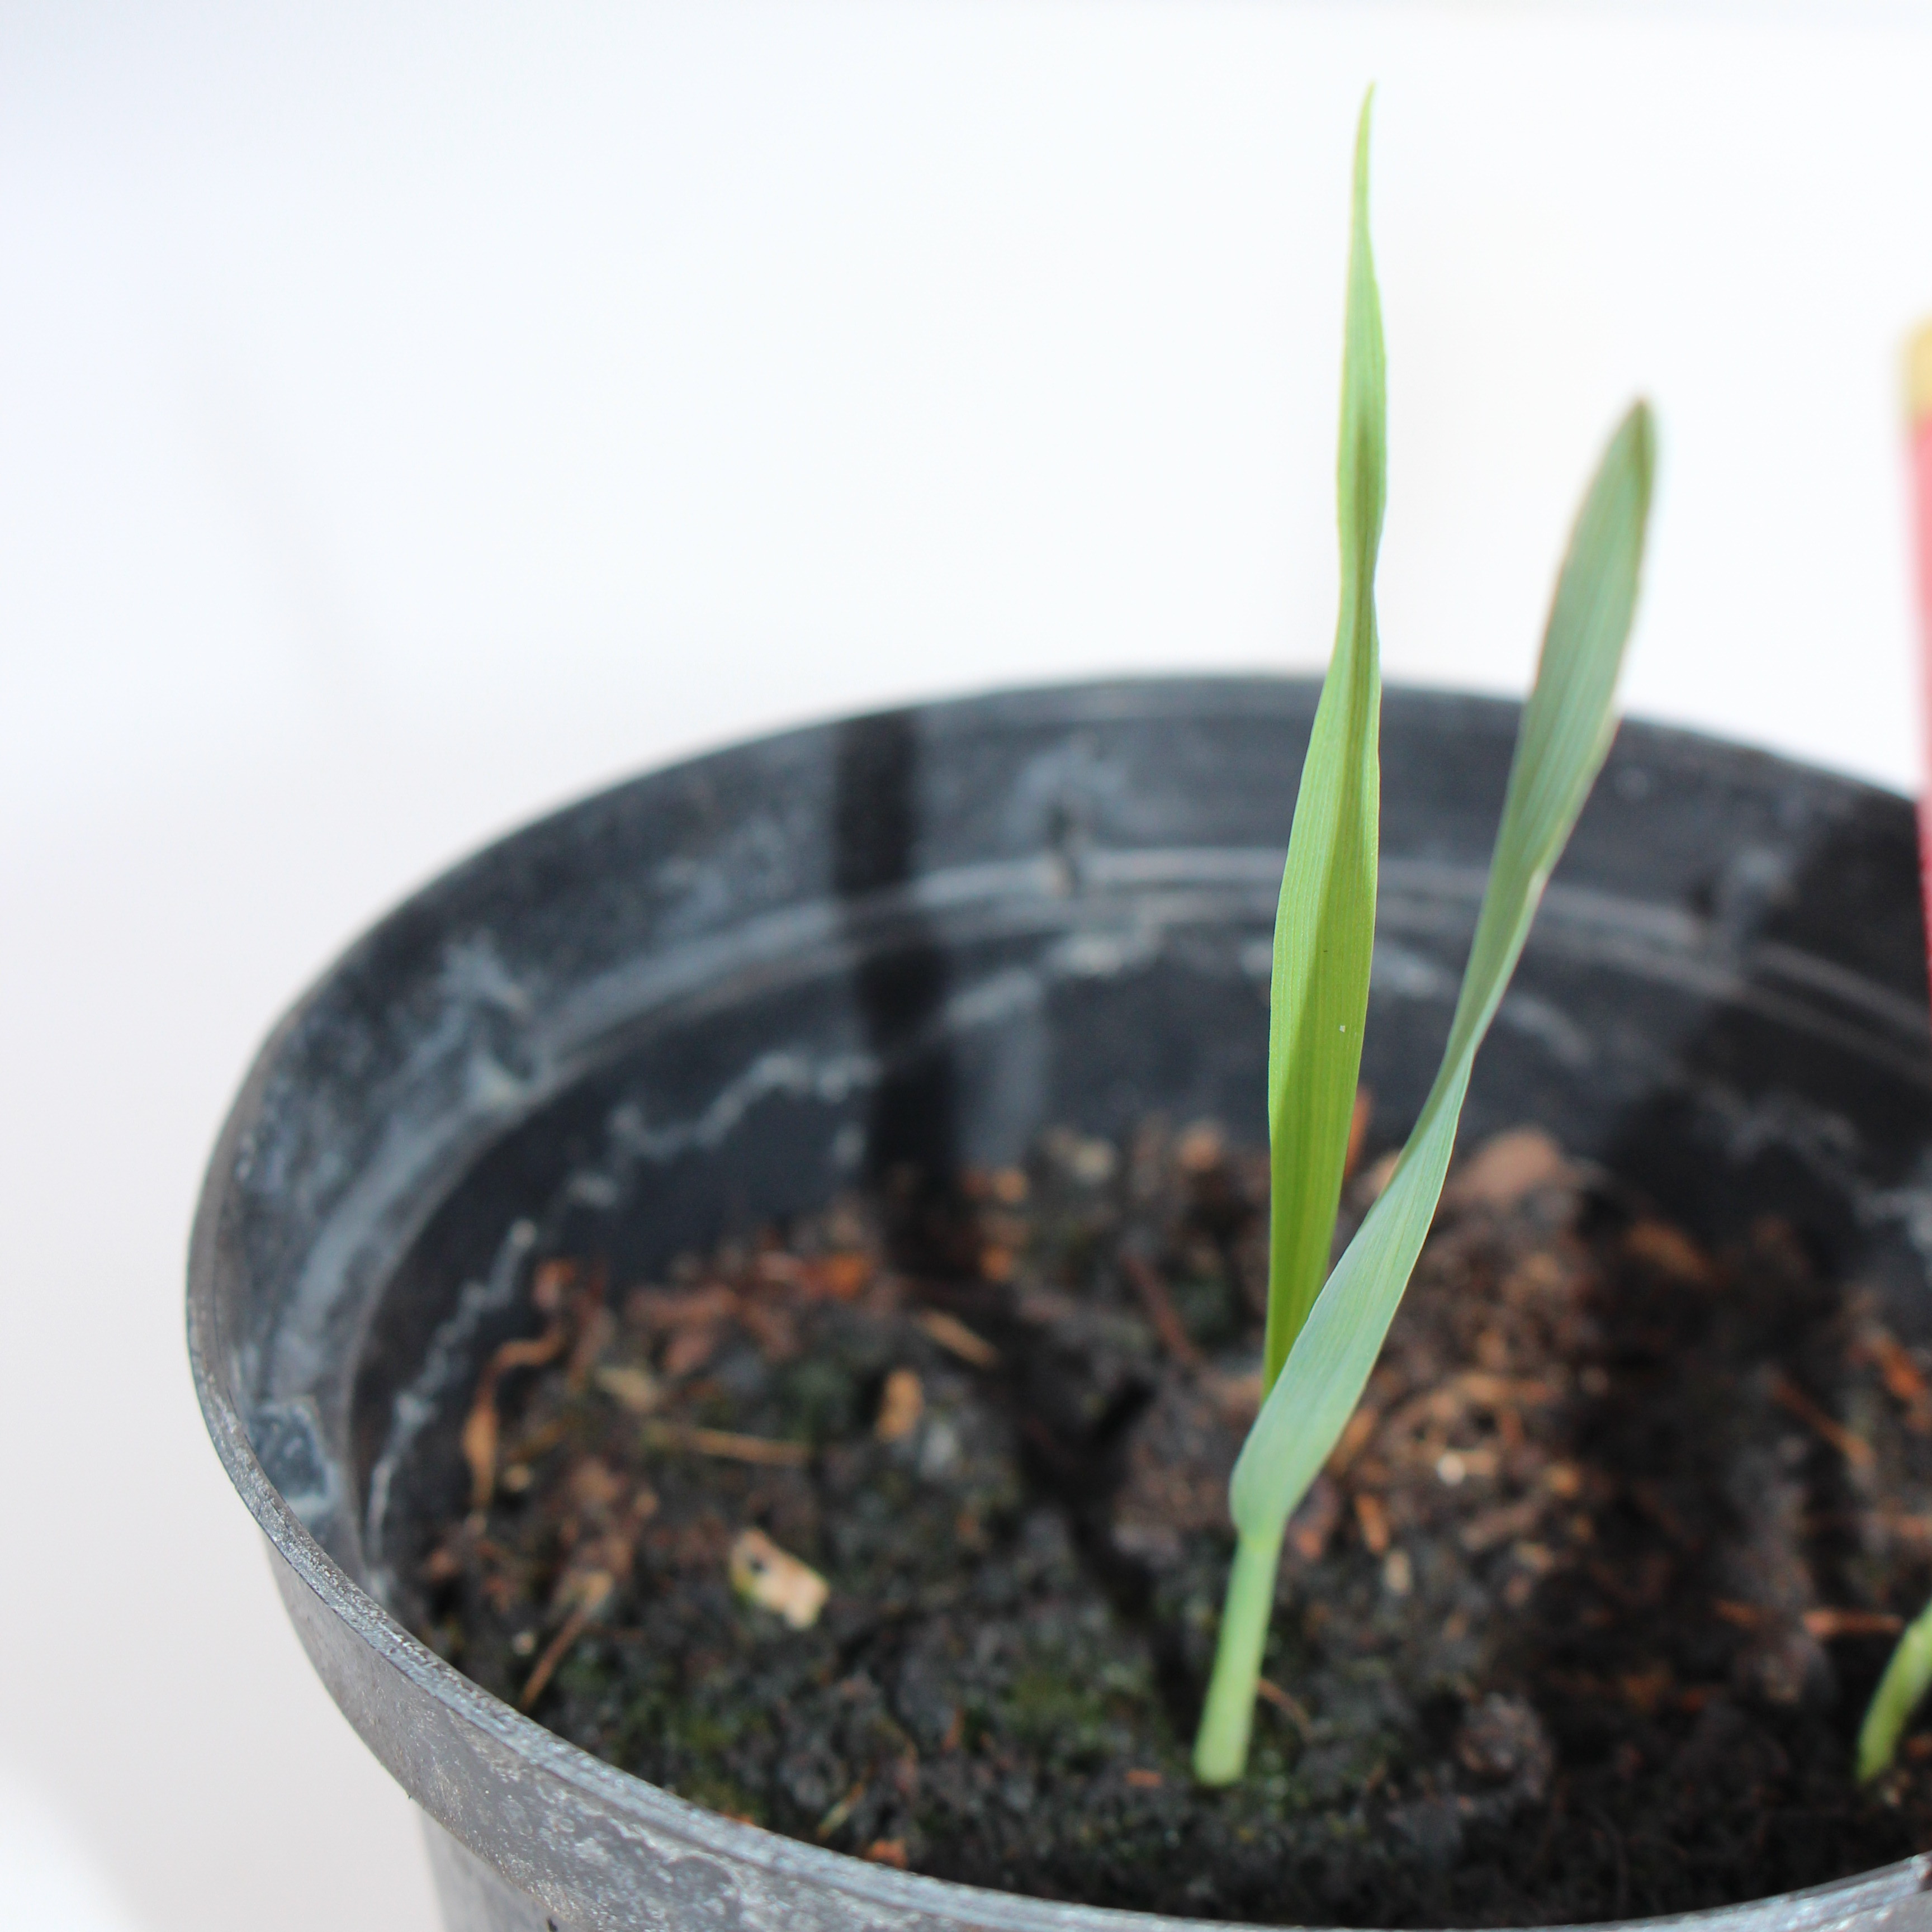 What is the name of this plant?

Avena sterilis
